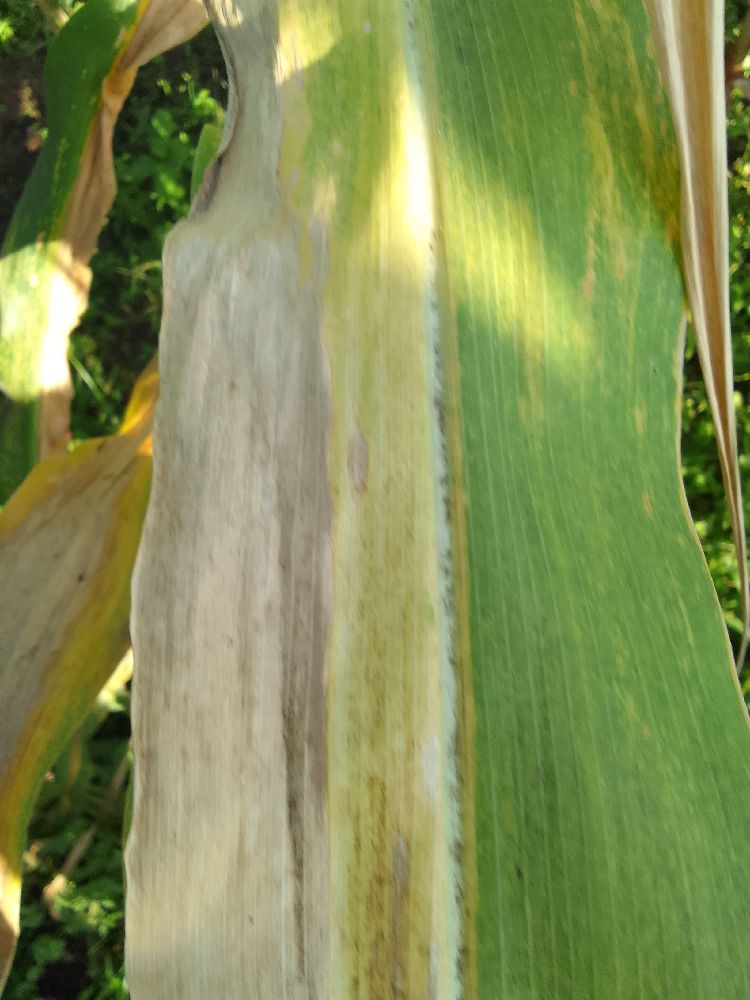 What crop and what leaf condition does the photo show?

maize, maize lethal necrosis
